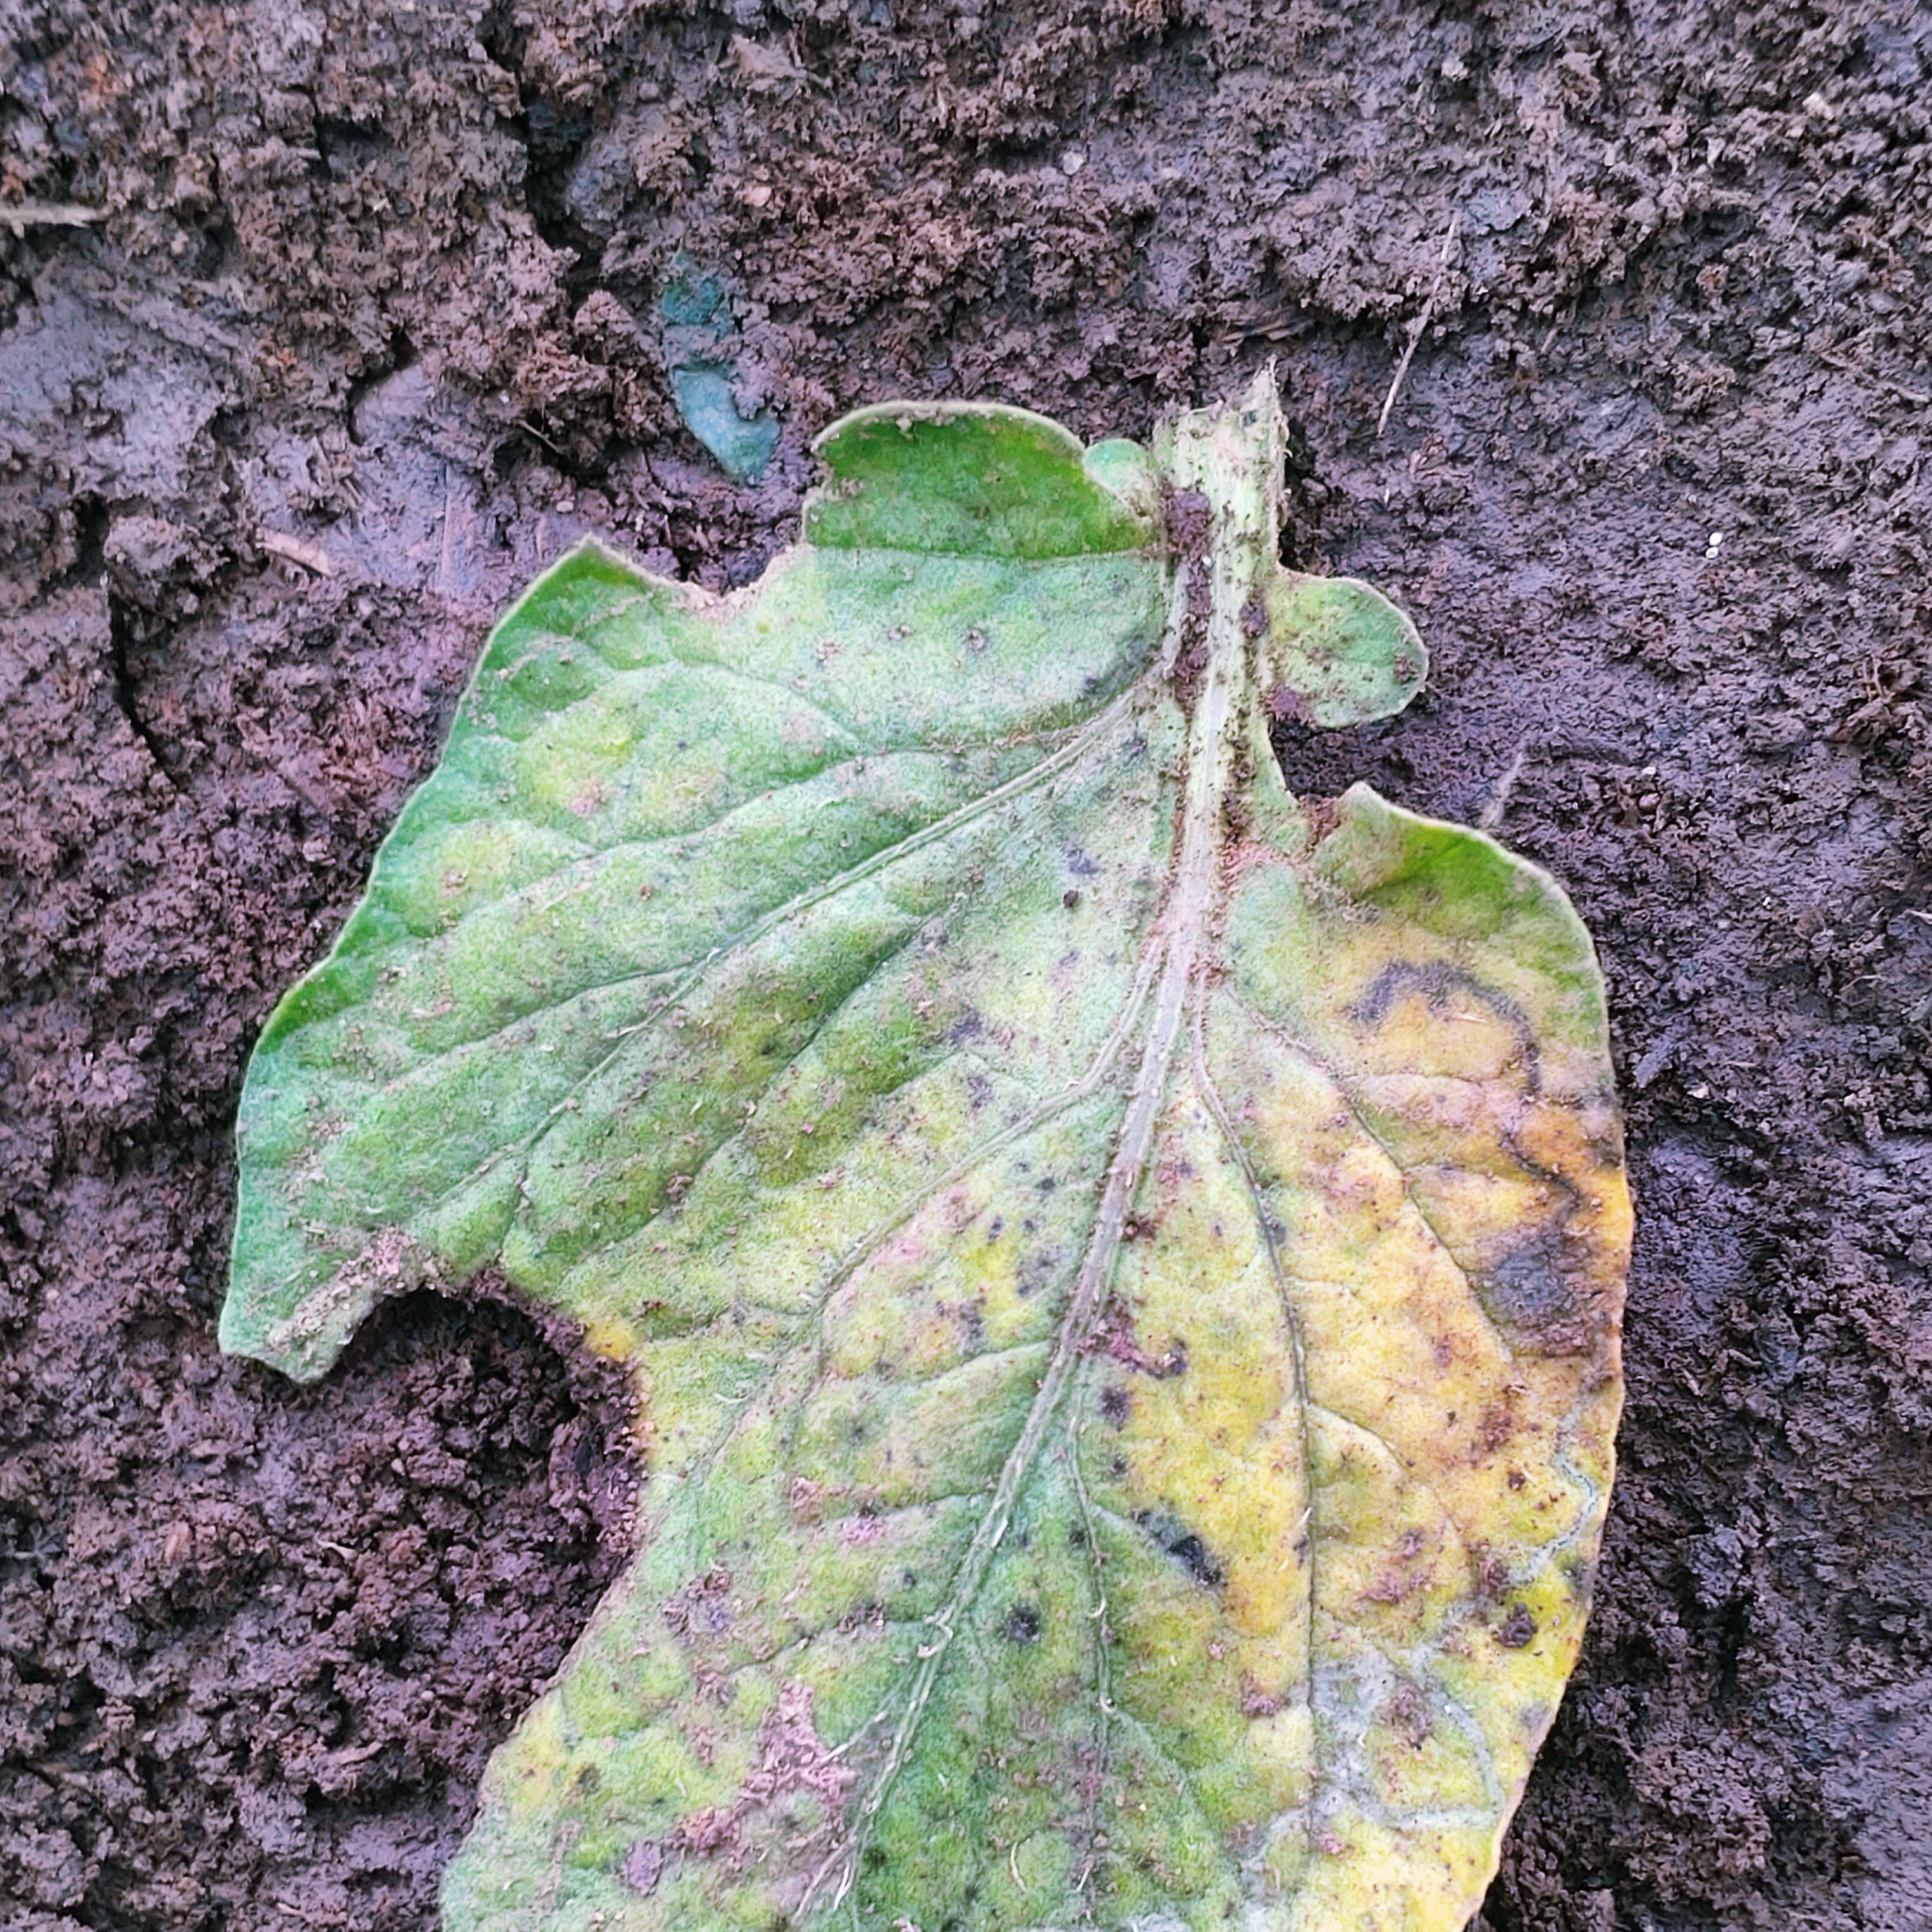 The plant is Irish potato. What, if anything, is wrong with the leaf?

late blight
